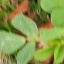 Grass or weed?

unstructured weed
